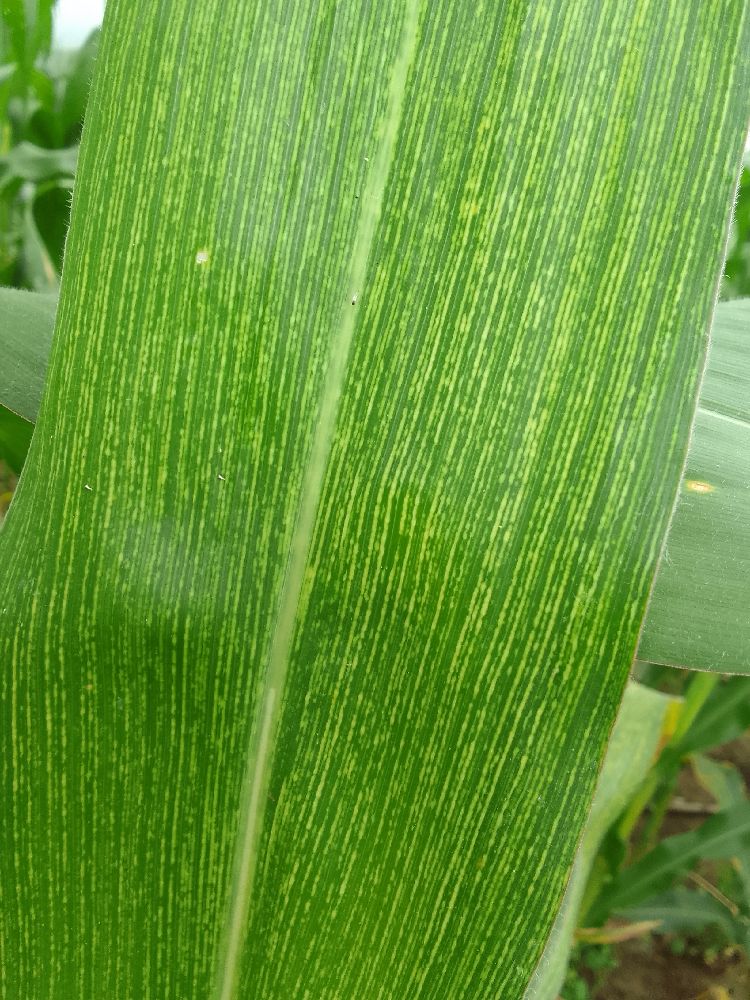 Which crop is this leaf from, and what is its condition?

maize, maize streak virus
